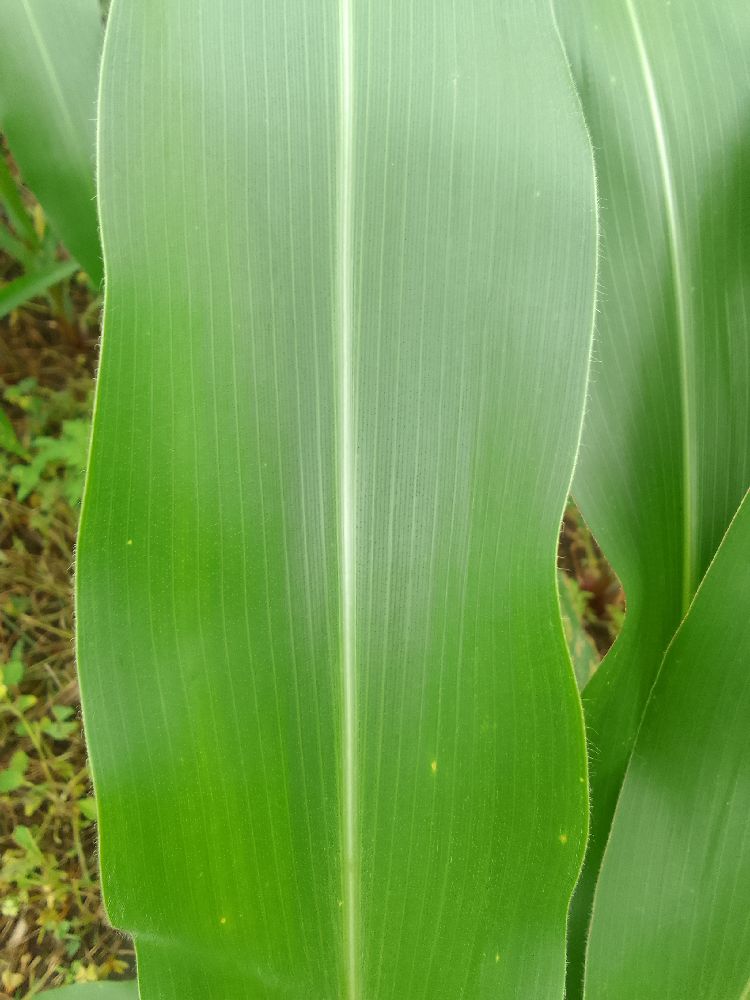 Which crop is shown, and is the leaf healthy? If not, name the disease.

maize, healthy
